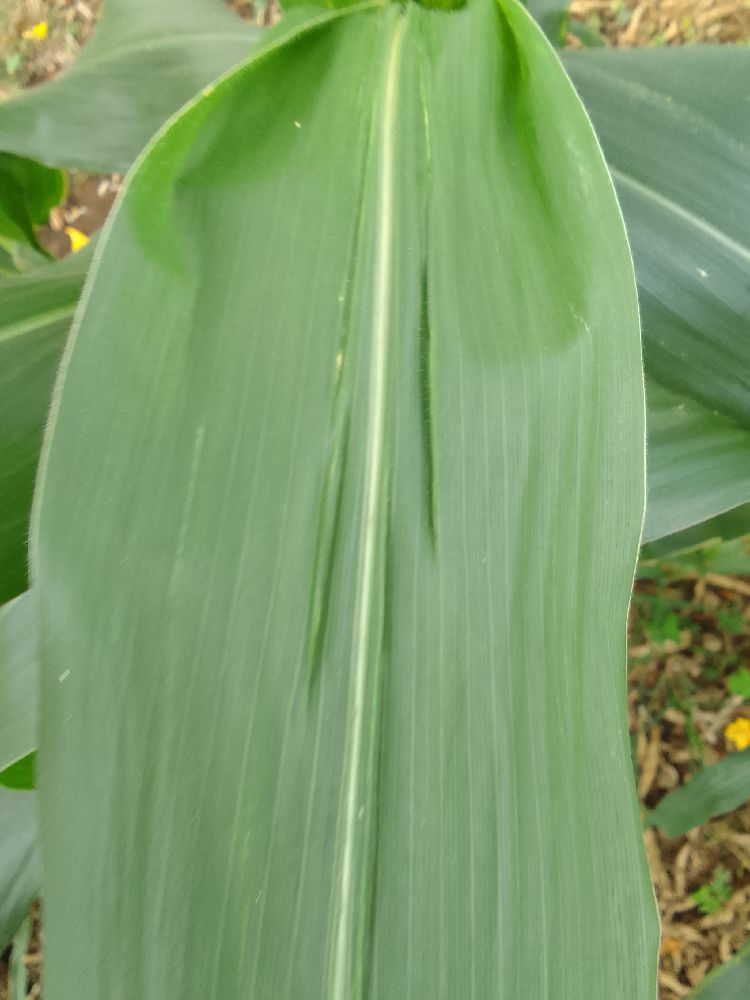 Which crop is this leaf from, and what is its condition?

maize, healthy
